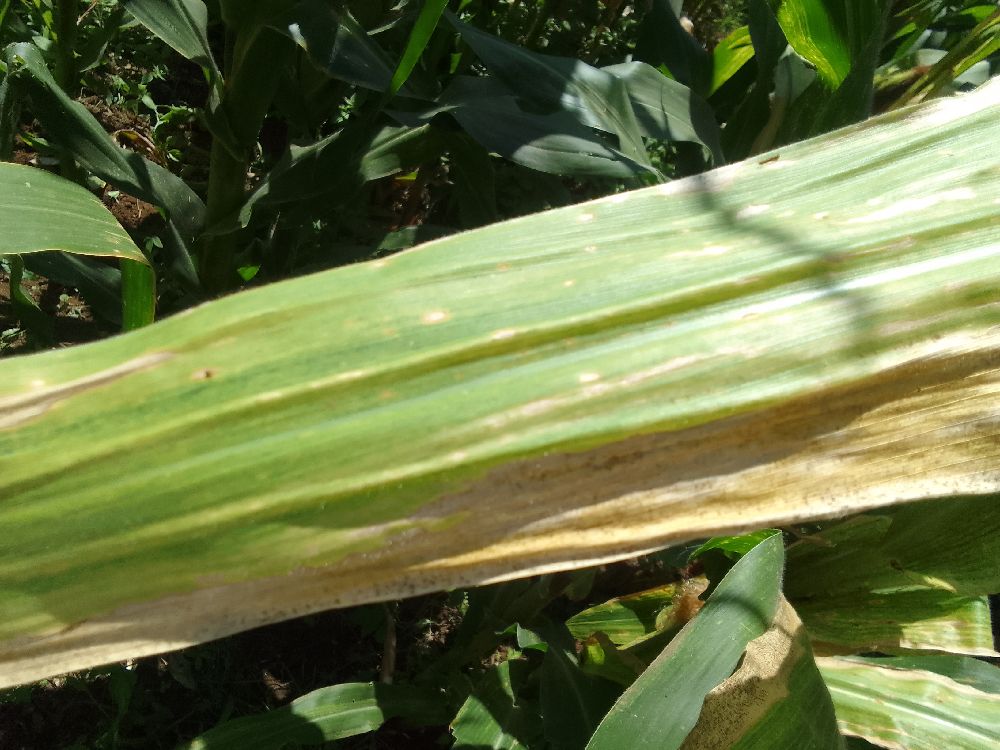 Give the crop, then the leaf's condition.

maize, maize lethal necrosis
